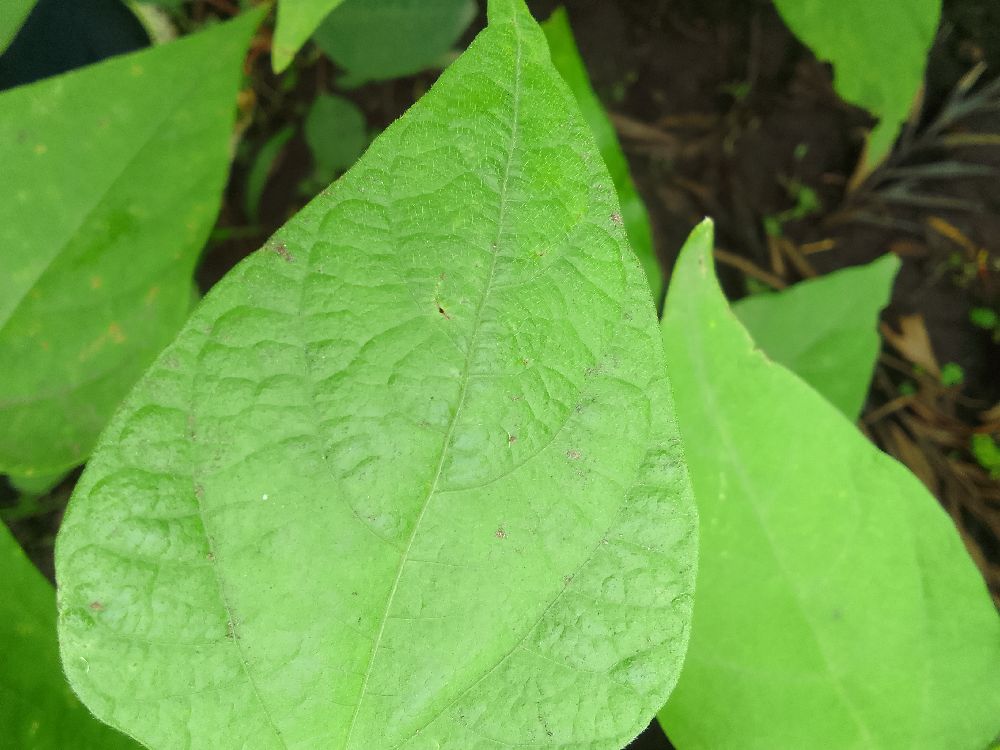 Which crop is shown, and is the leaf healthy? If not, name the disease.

common bean, healthy
